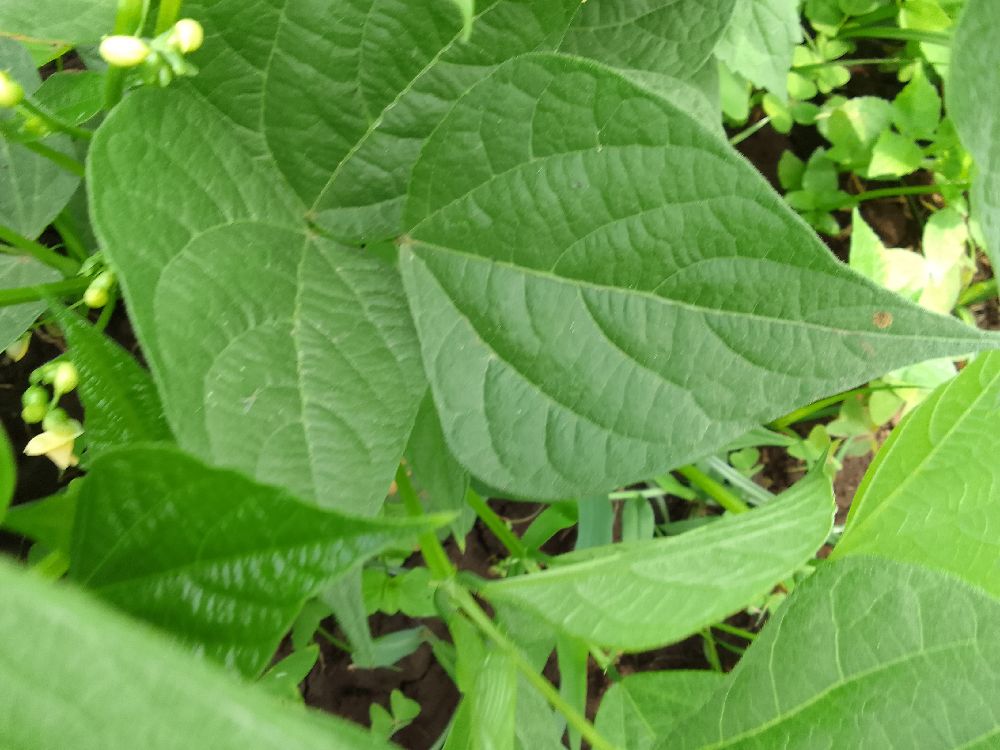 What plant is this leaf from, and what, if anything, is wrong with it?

common bean, healthy
